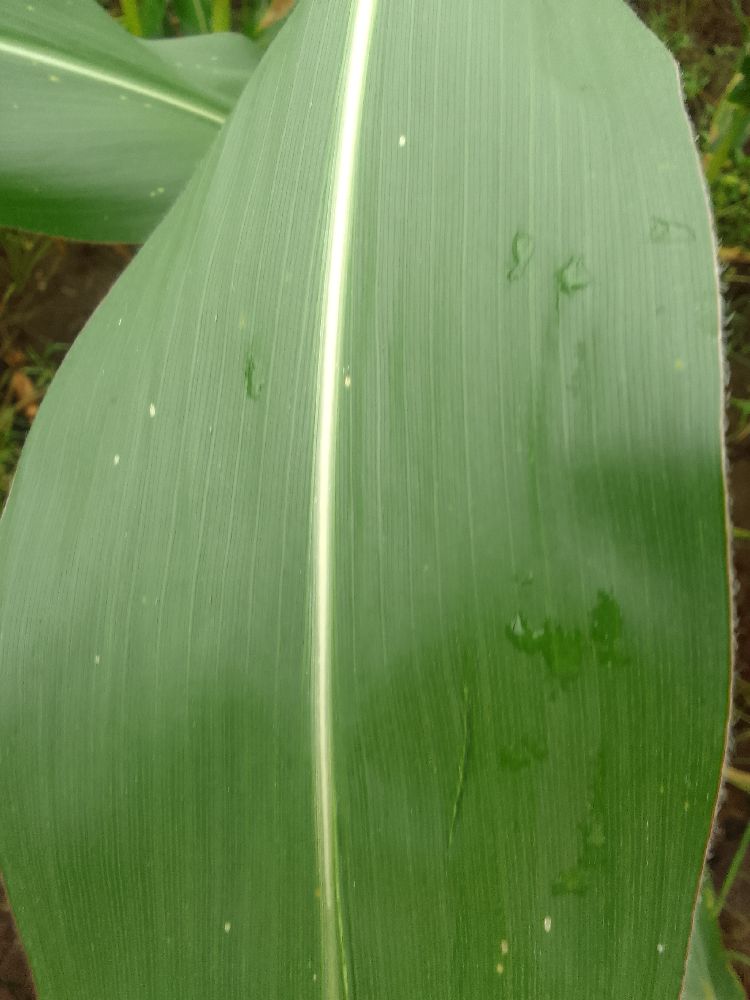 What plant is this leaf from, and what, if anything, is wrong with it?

maize, healthy
